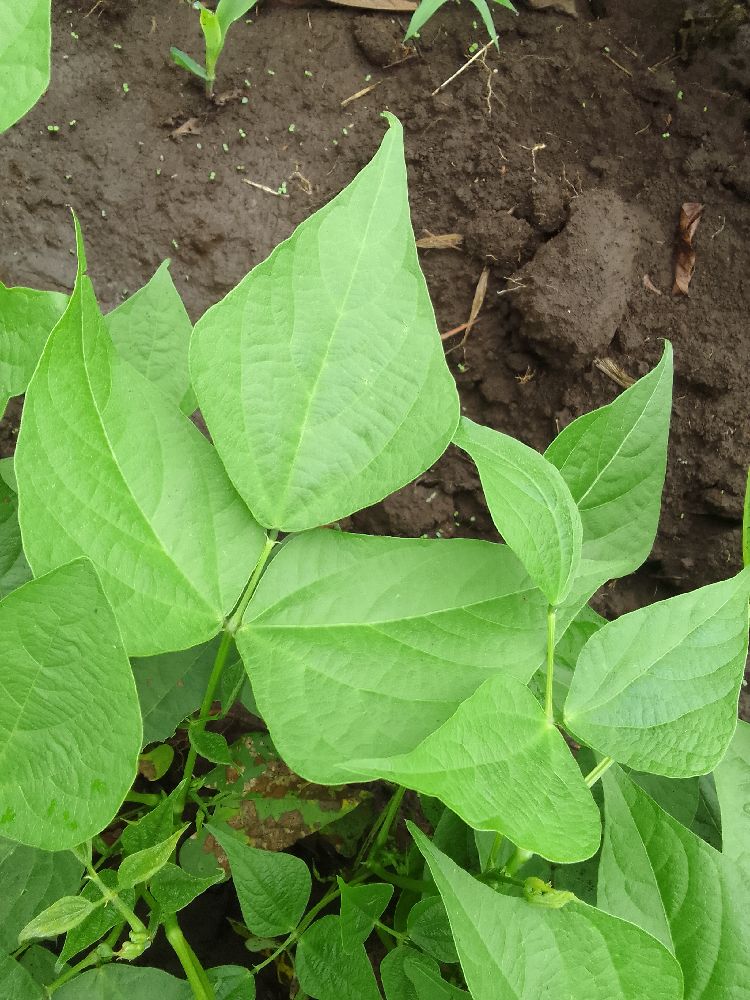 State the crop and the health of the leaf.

common bean, healthy
